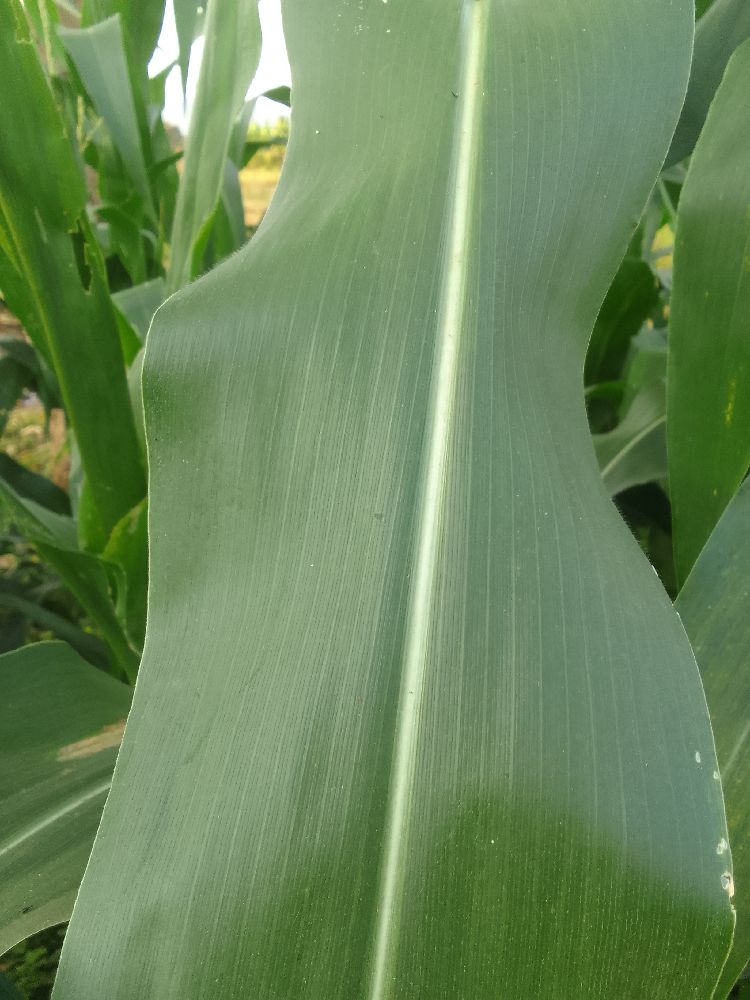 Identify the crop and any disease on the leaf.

maize, healthy
